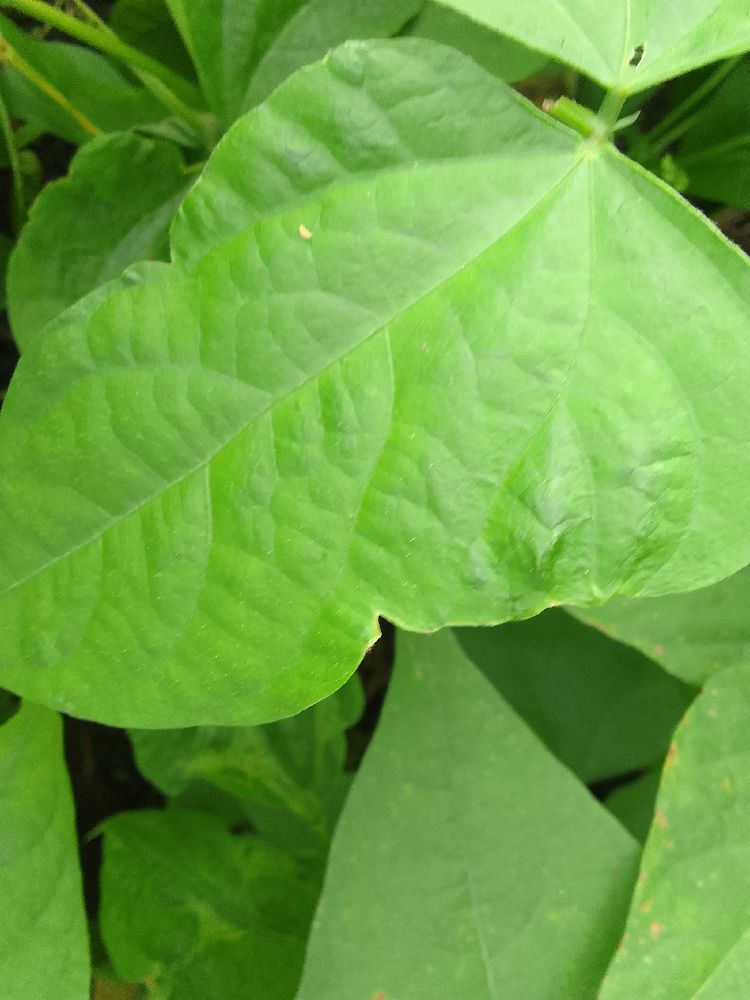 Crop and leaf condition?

common bean, healthy
